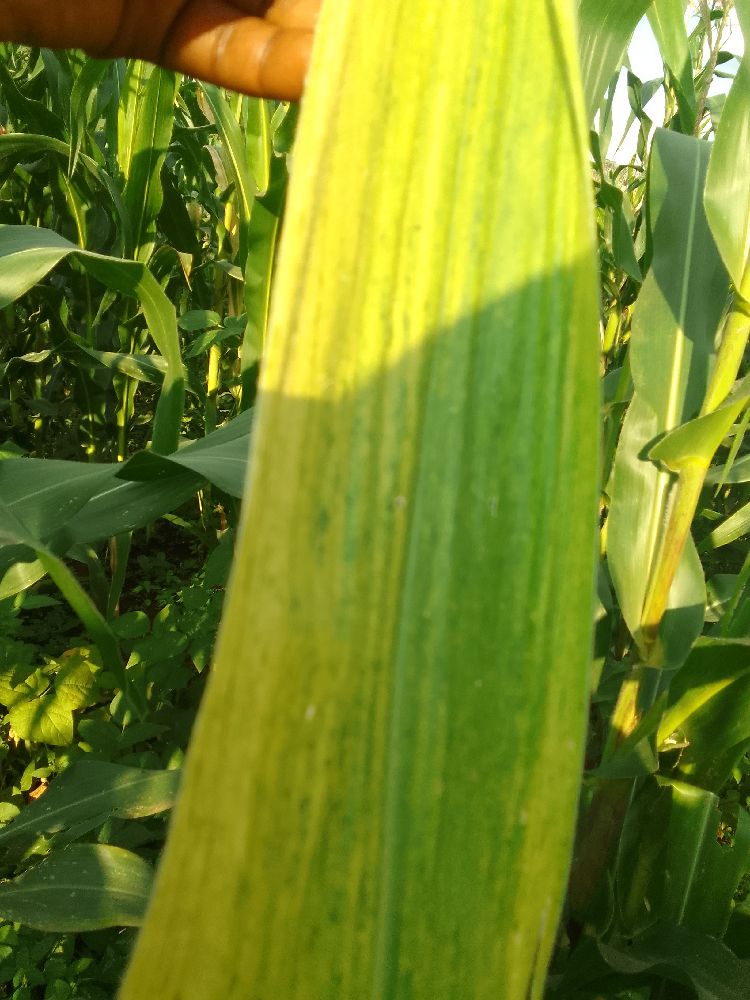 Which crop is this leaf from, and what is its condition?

maize, maize lethal necrosis
